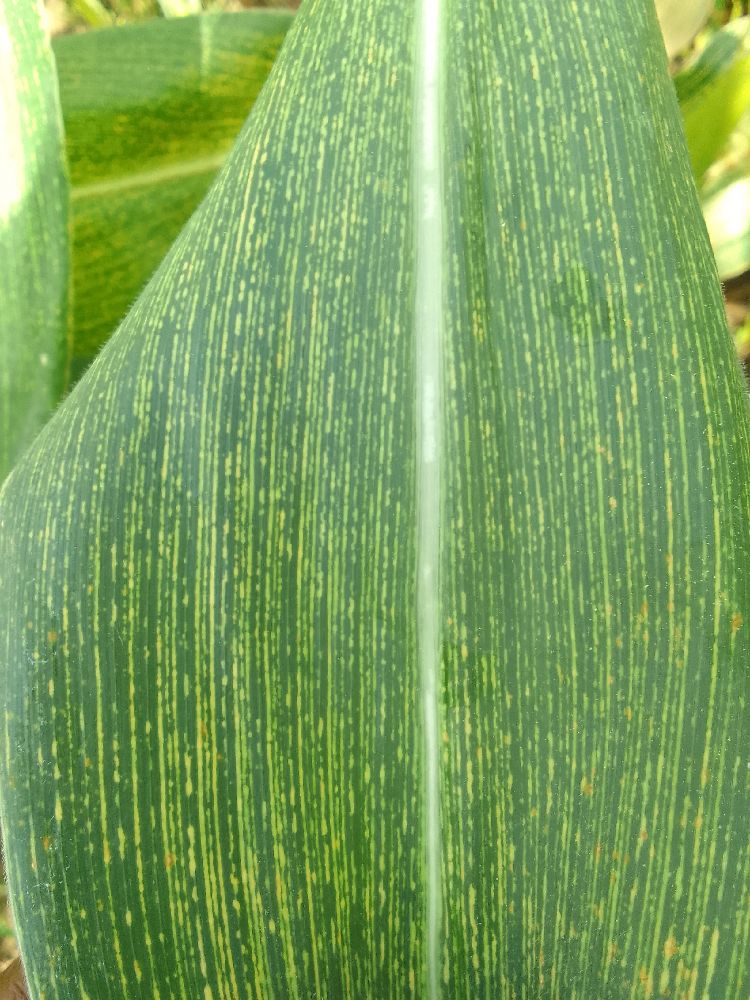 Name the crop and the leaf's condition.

maize, maize streak virus
